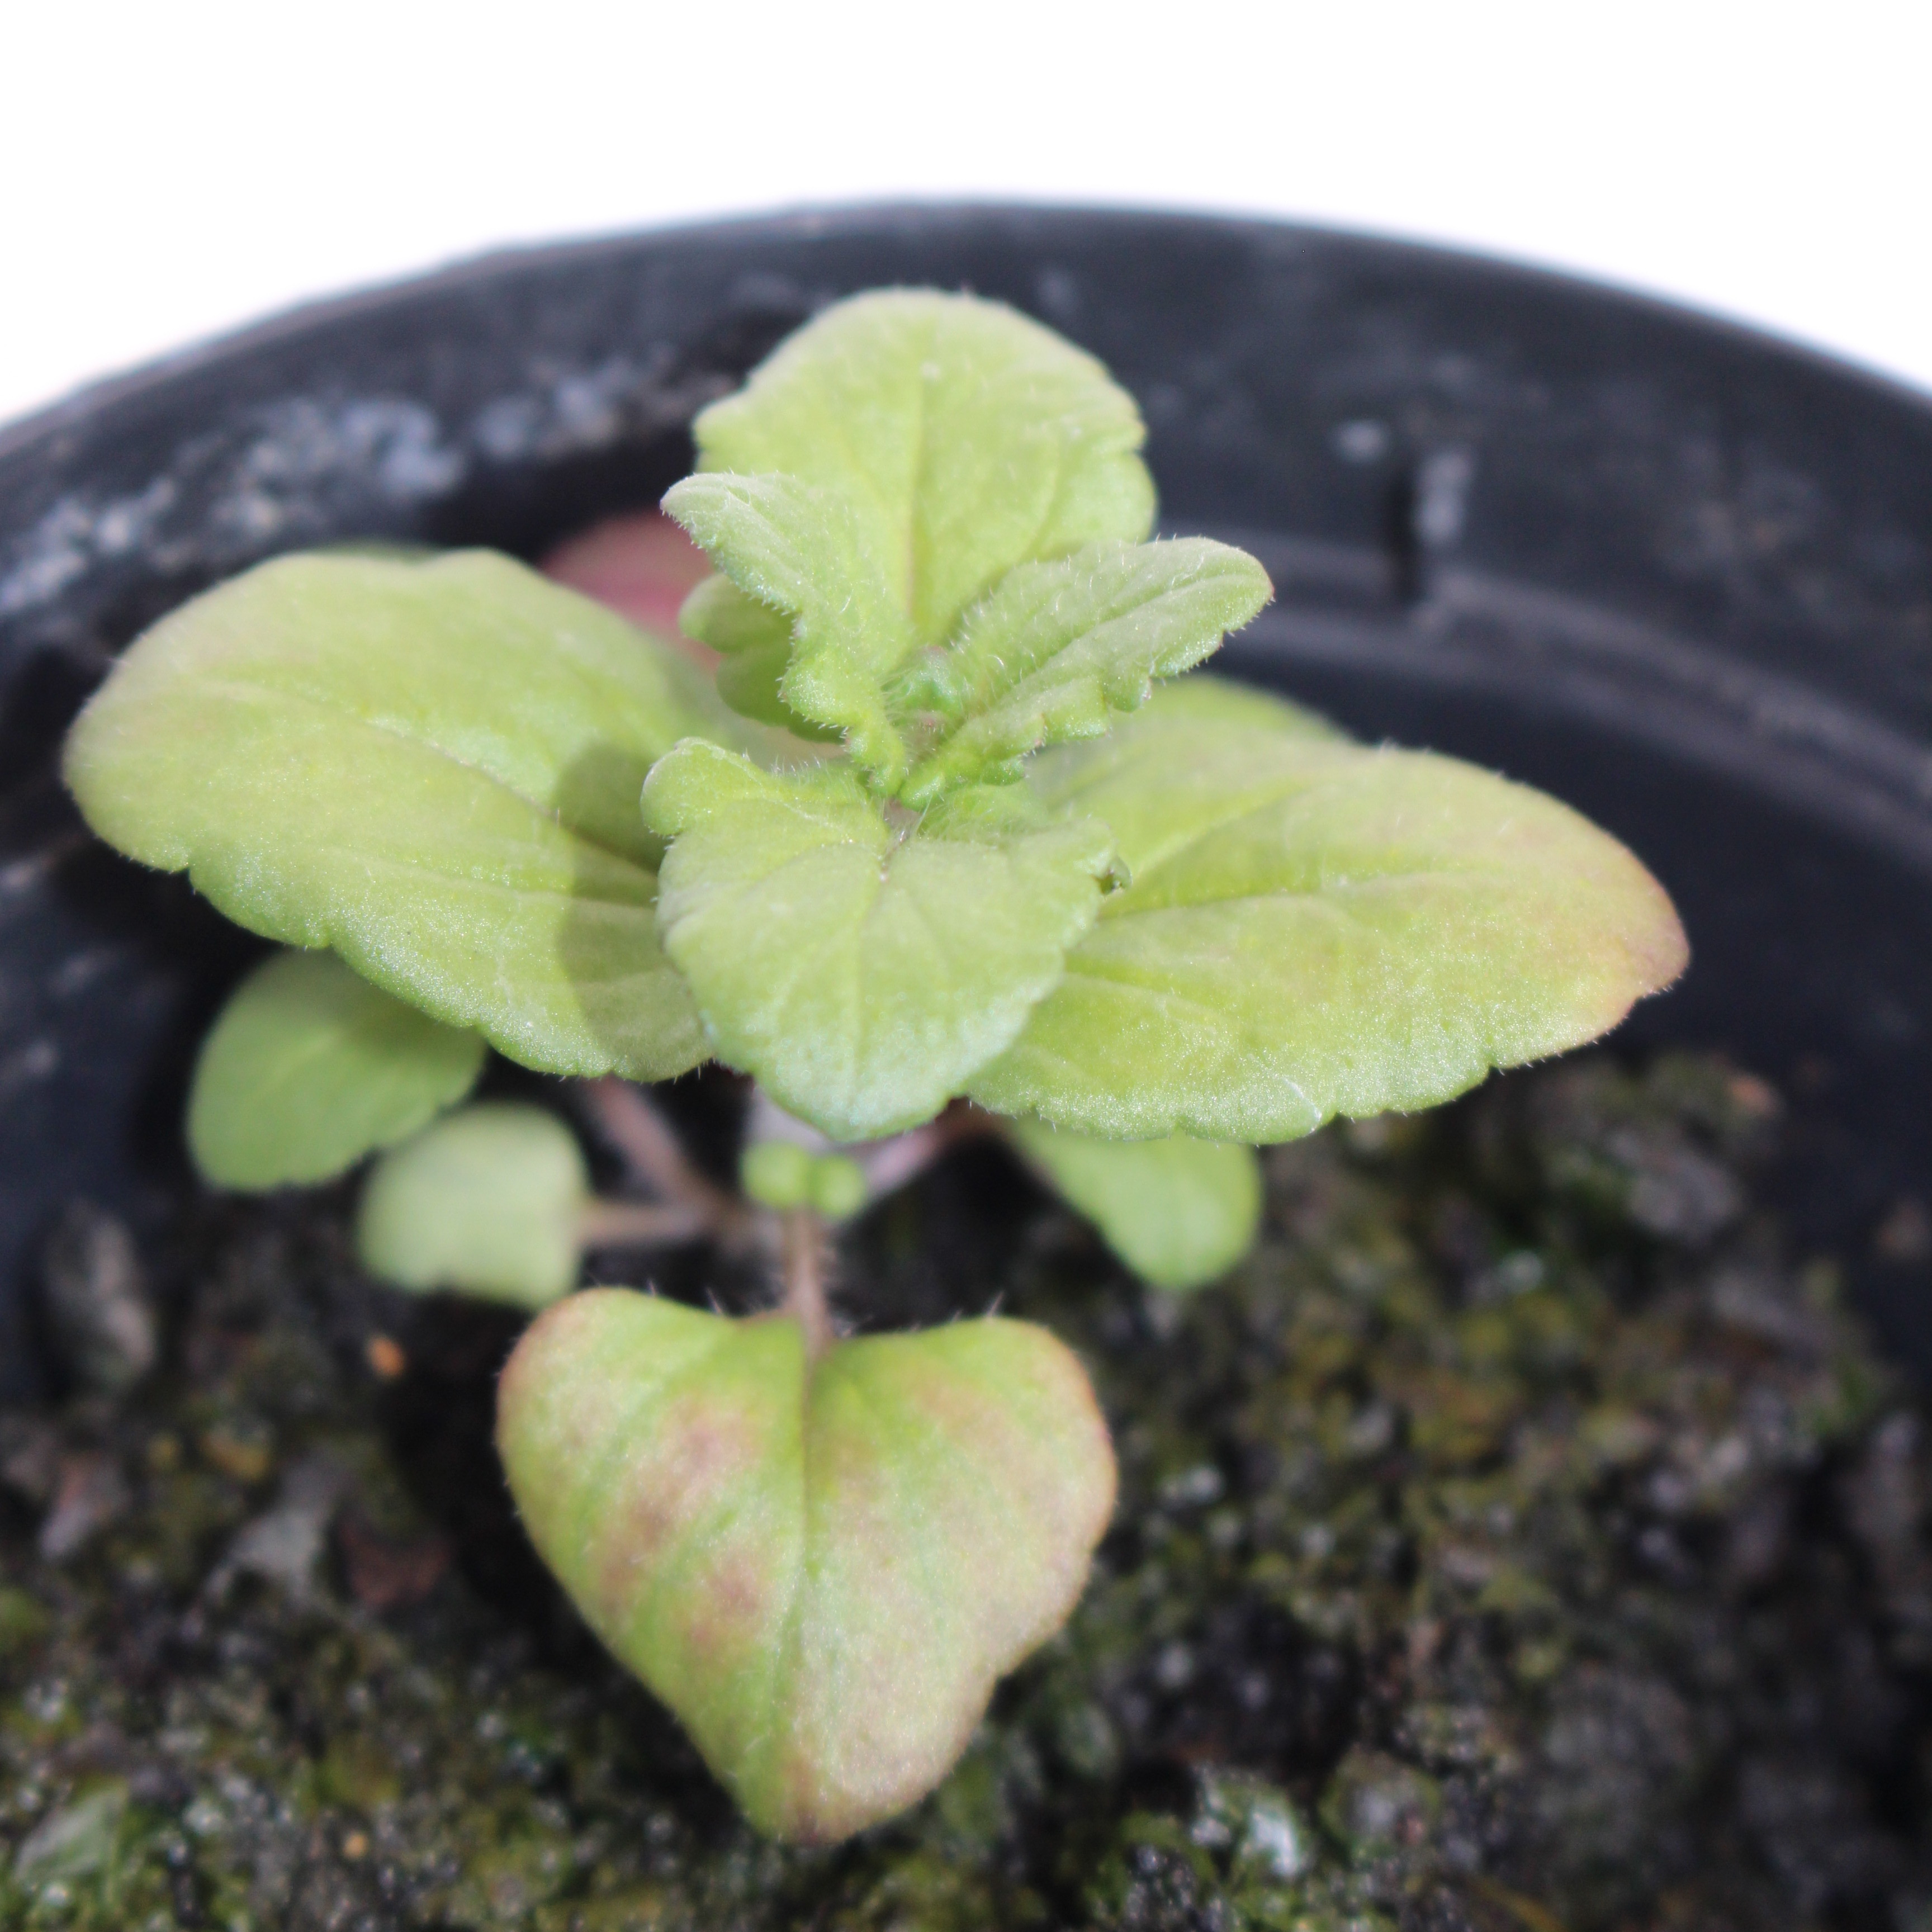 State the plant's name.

Veronica persica
